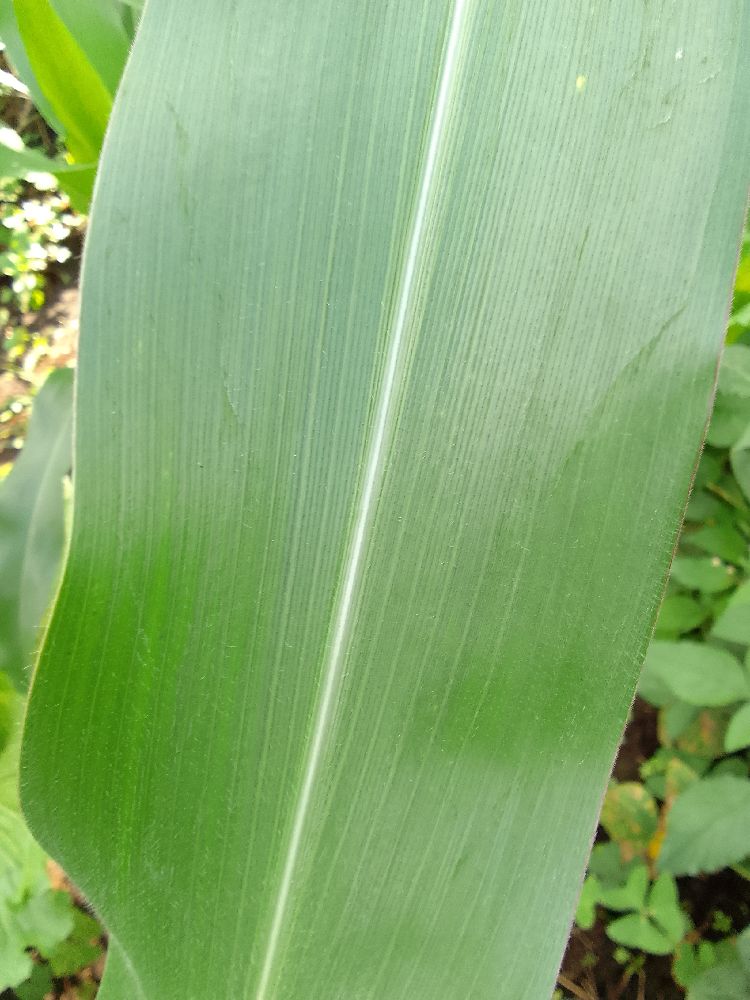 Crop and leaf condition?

maize, healthy
